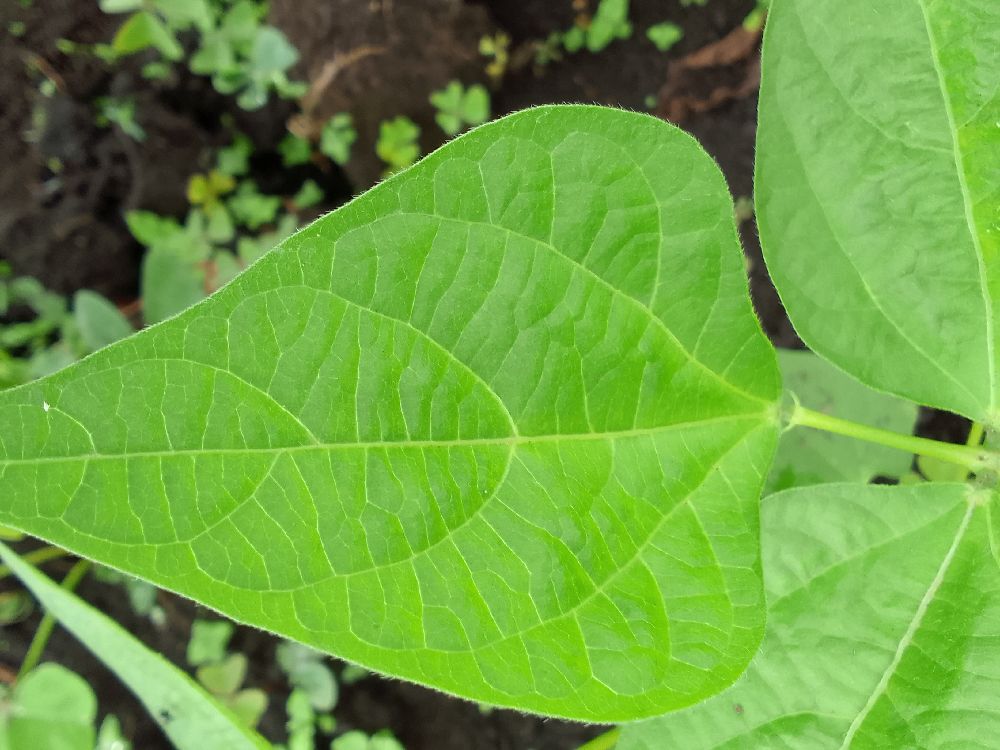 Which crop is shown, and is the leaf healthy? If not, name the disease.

common bean, healthy
